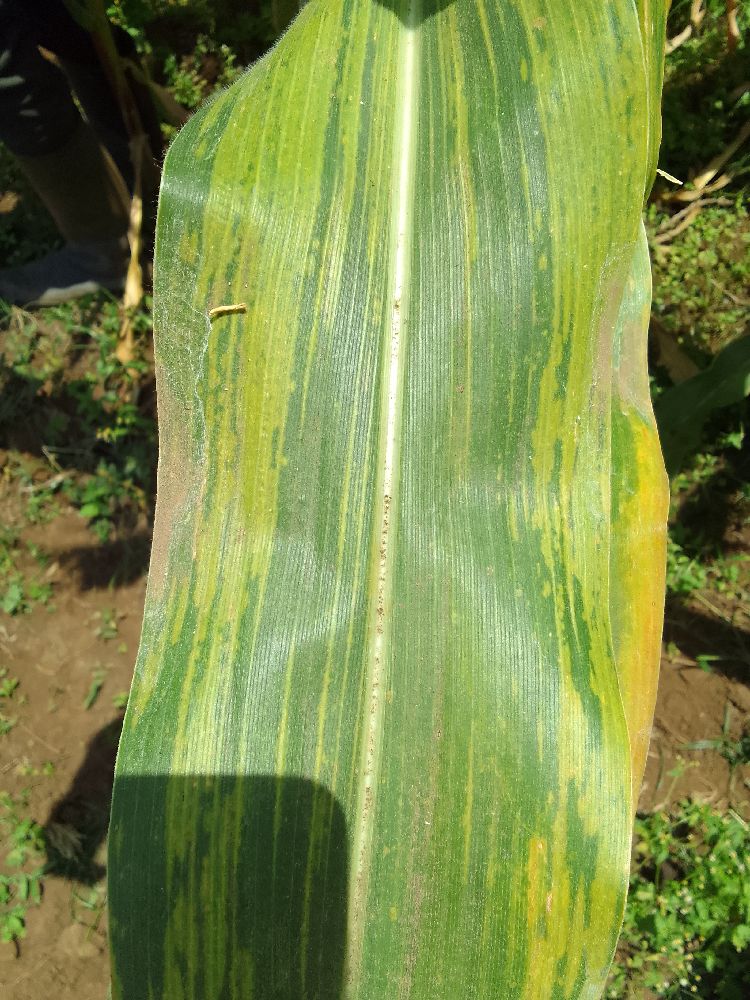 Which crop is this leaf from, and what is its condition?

maize, maize lethal necrosis
